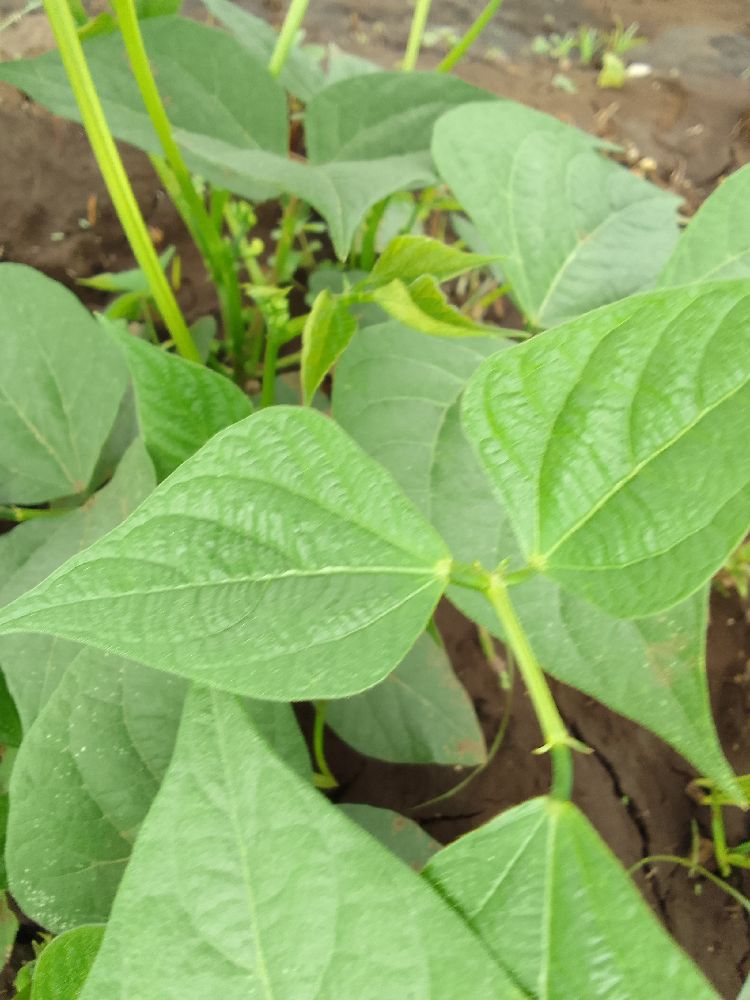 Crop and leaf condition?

common bean, healthy
